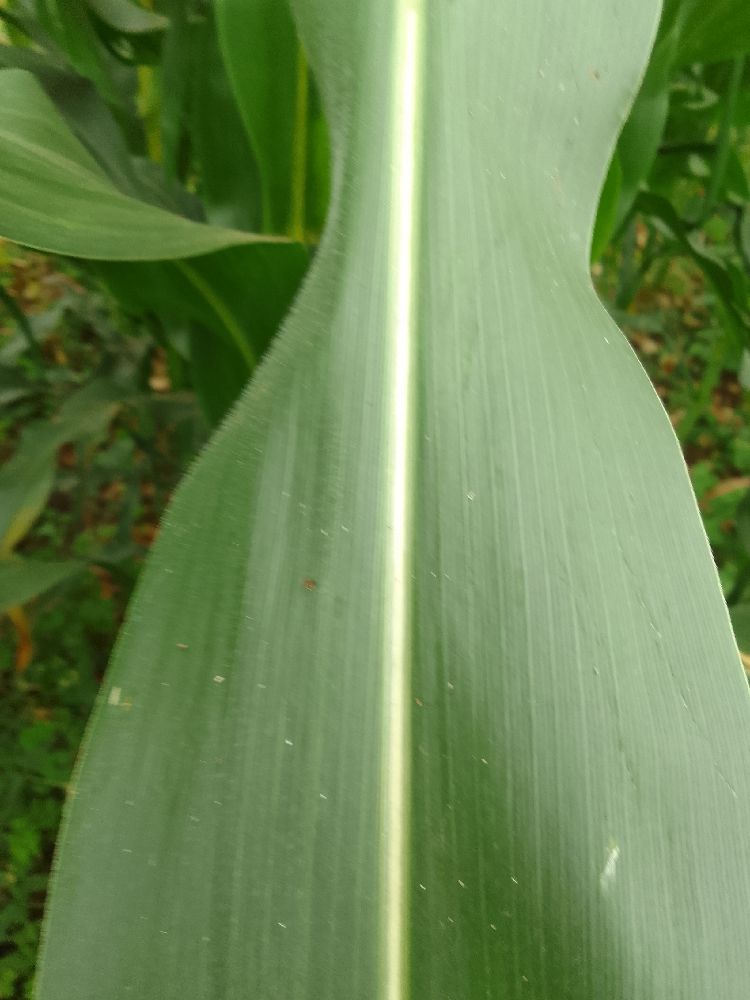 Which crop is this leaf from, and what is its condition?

maize, healthy
